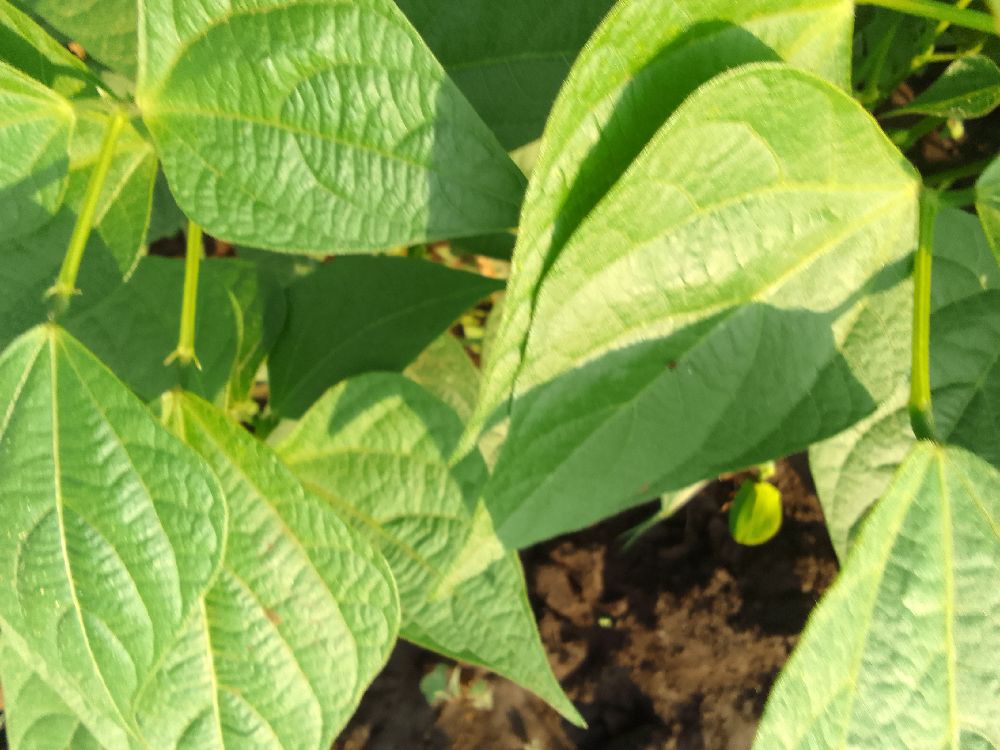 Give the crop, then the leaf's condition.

common bean, healthy
